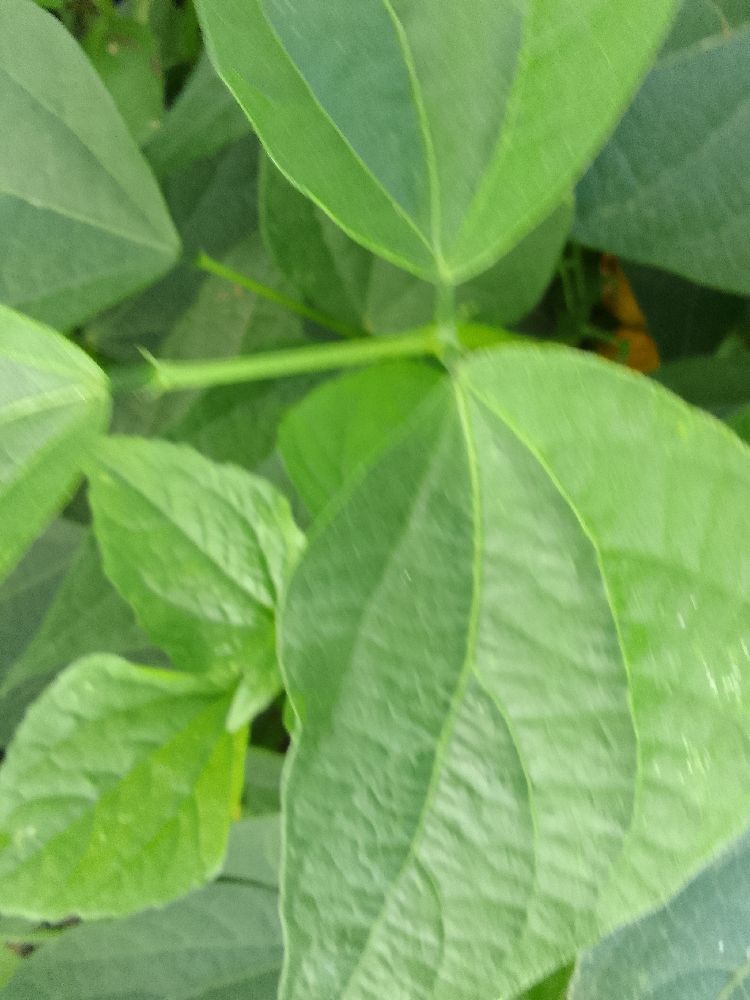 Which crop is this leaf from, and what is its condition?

common bean, healthy
